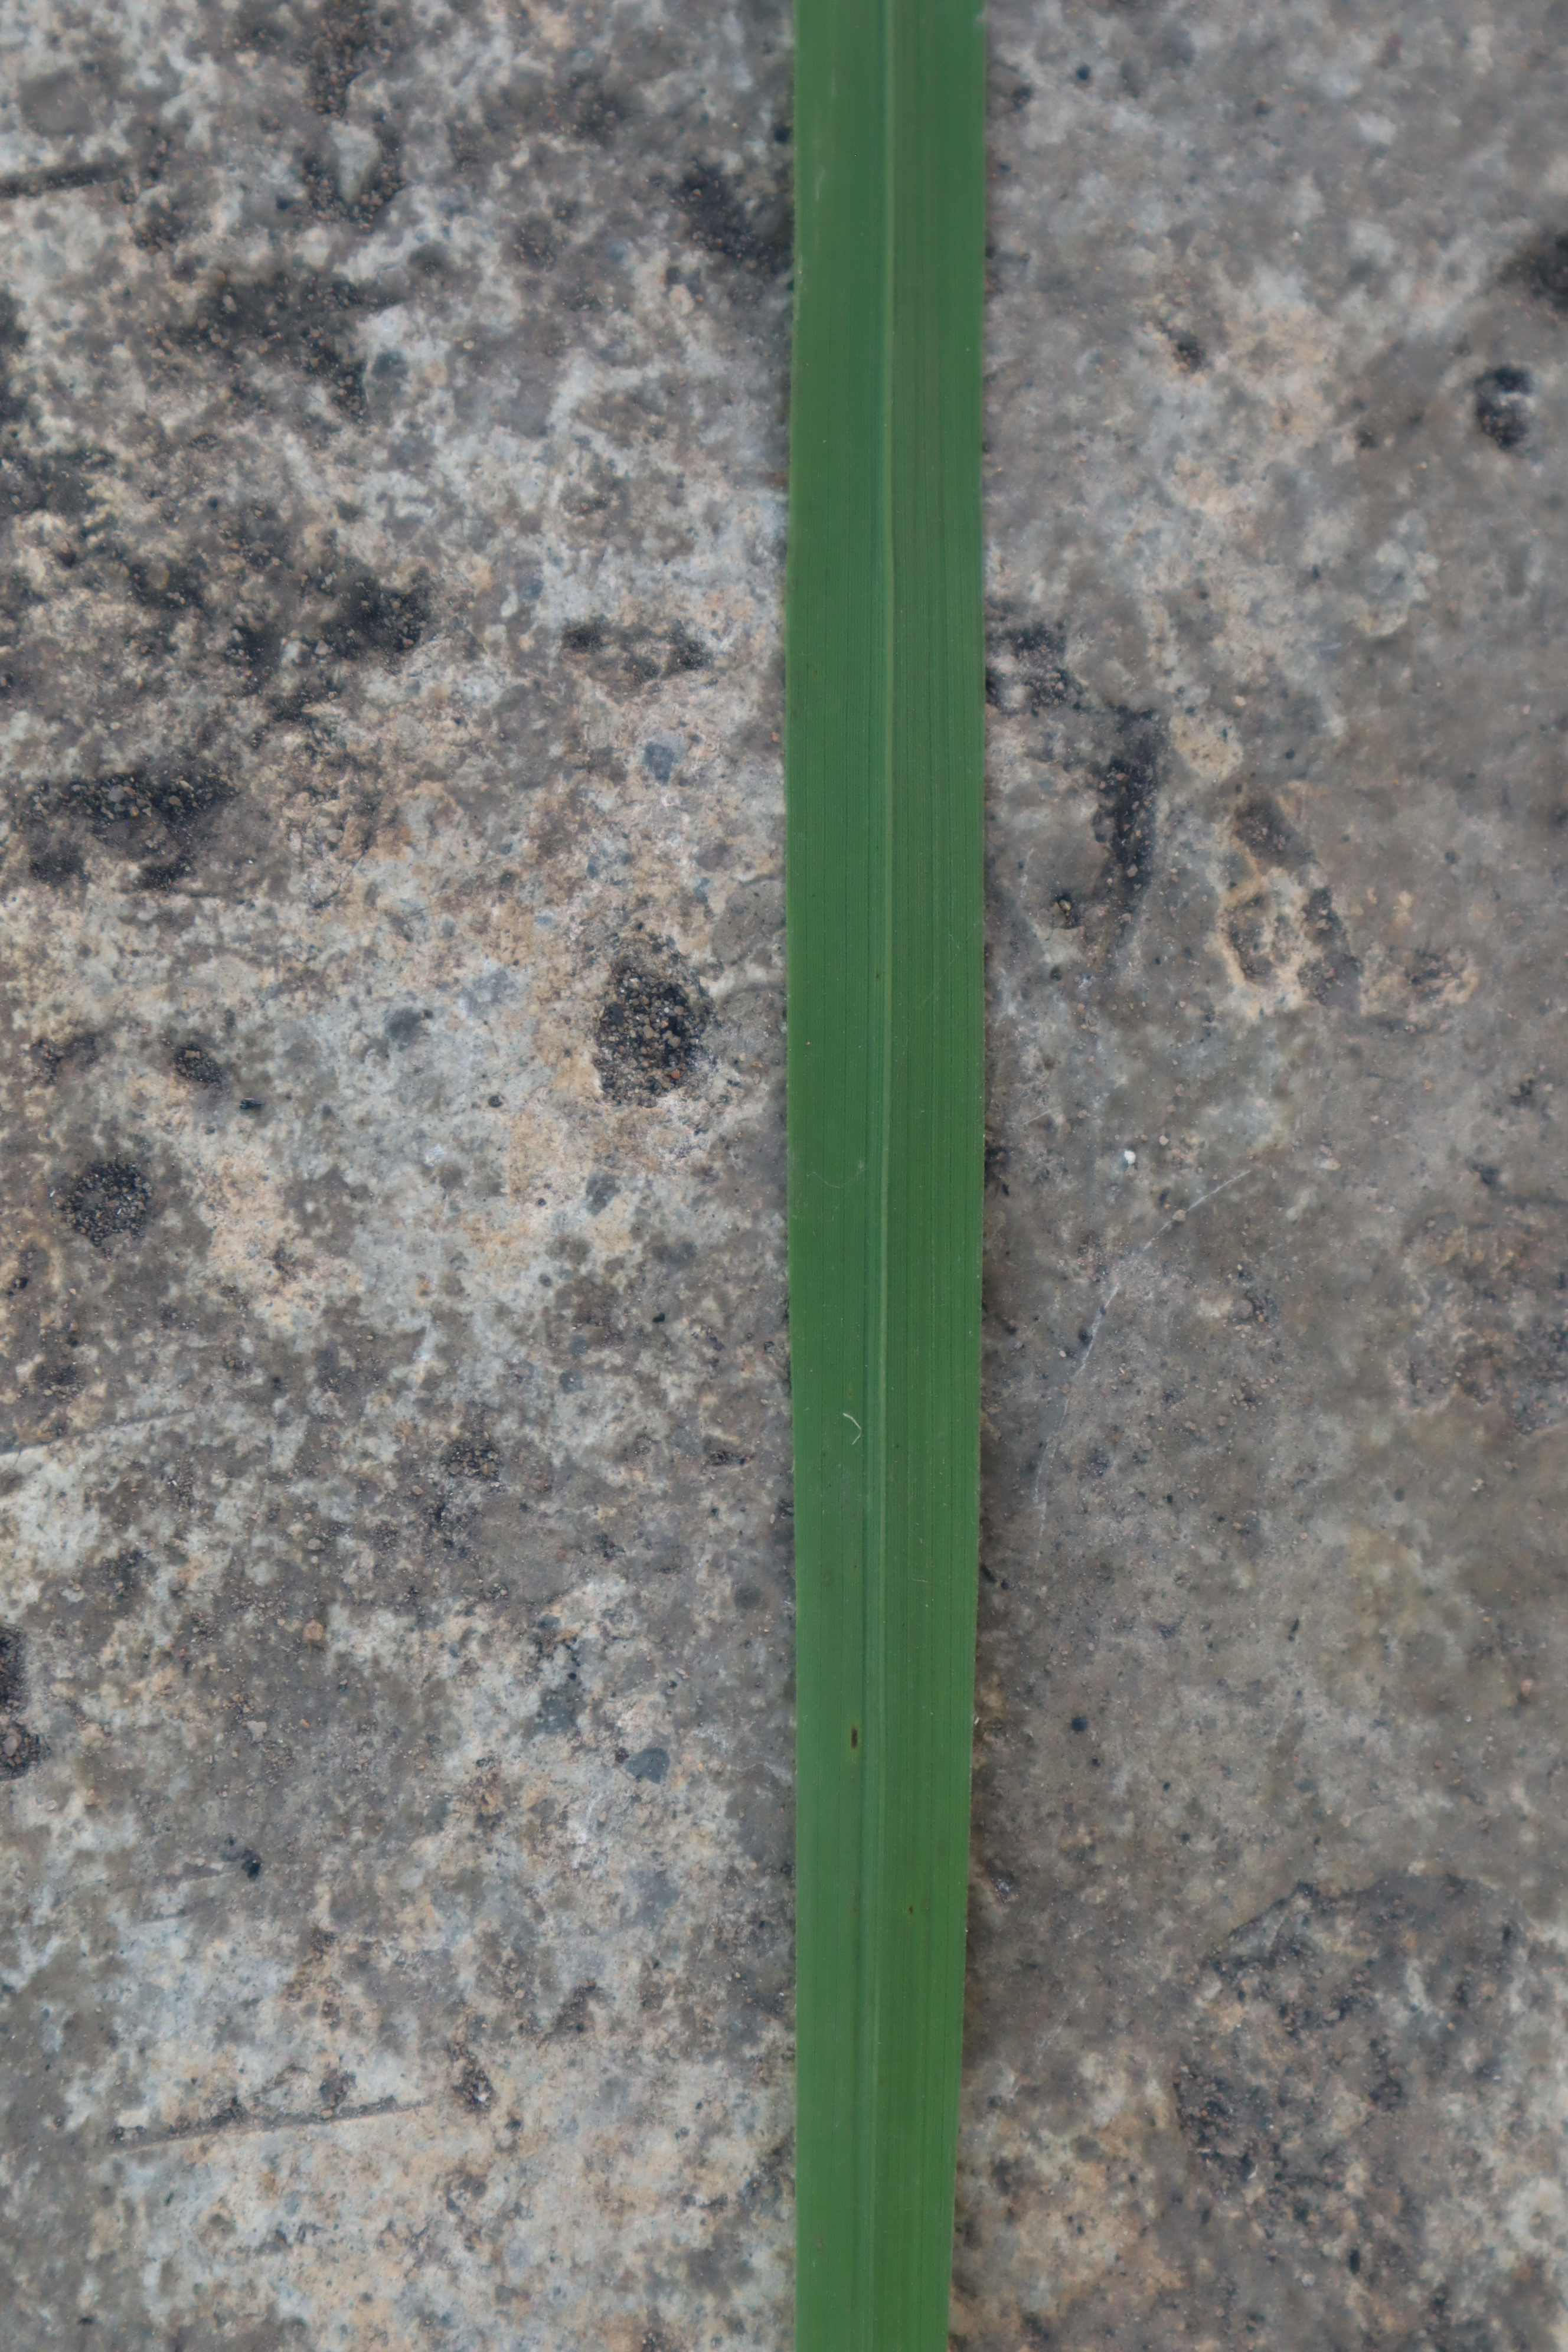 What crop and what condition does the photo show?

rice, healthy leaves
